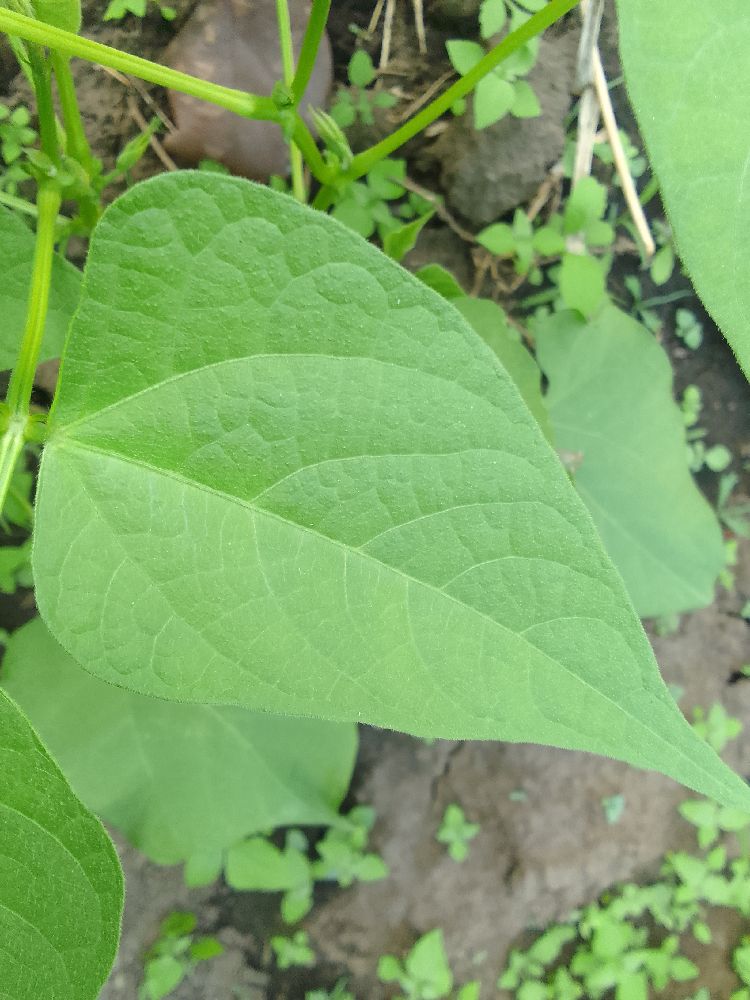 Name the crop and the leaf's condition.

common bean, healthy
